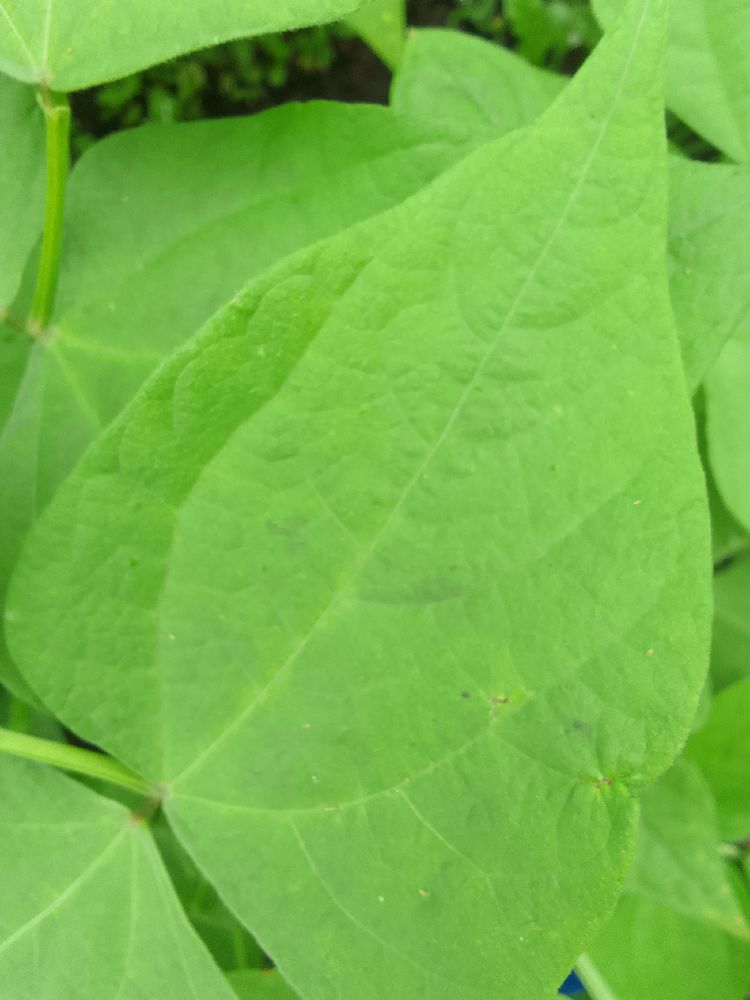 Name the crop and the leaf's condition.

common bean, healthy
